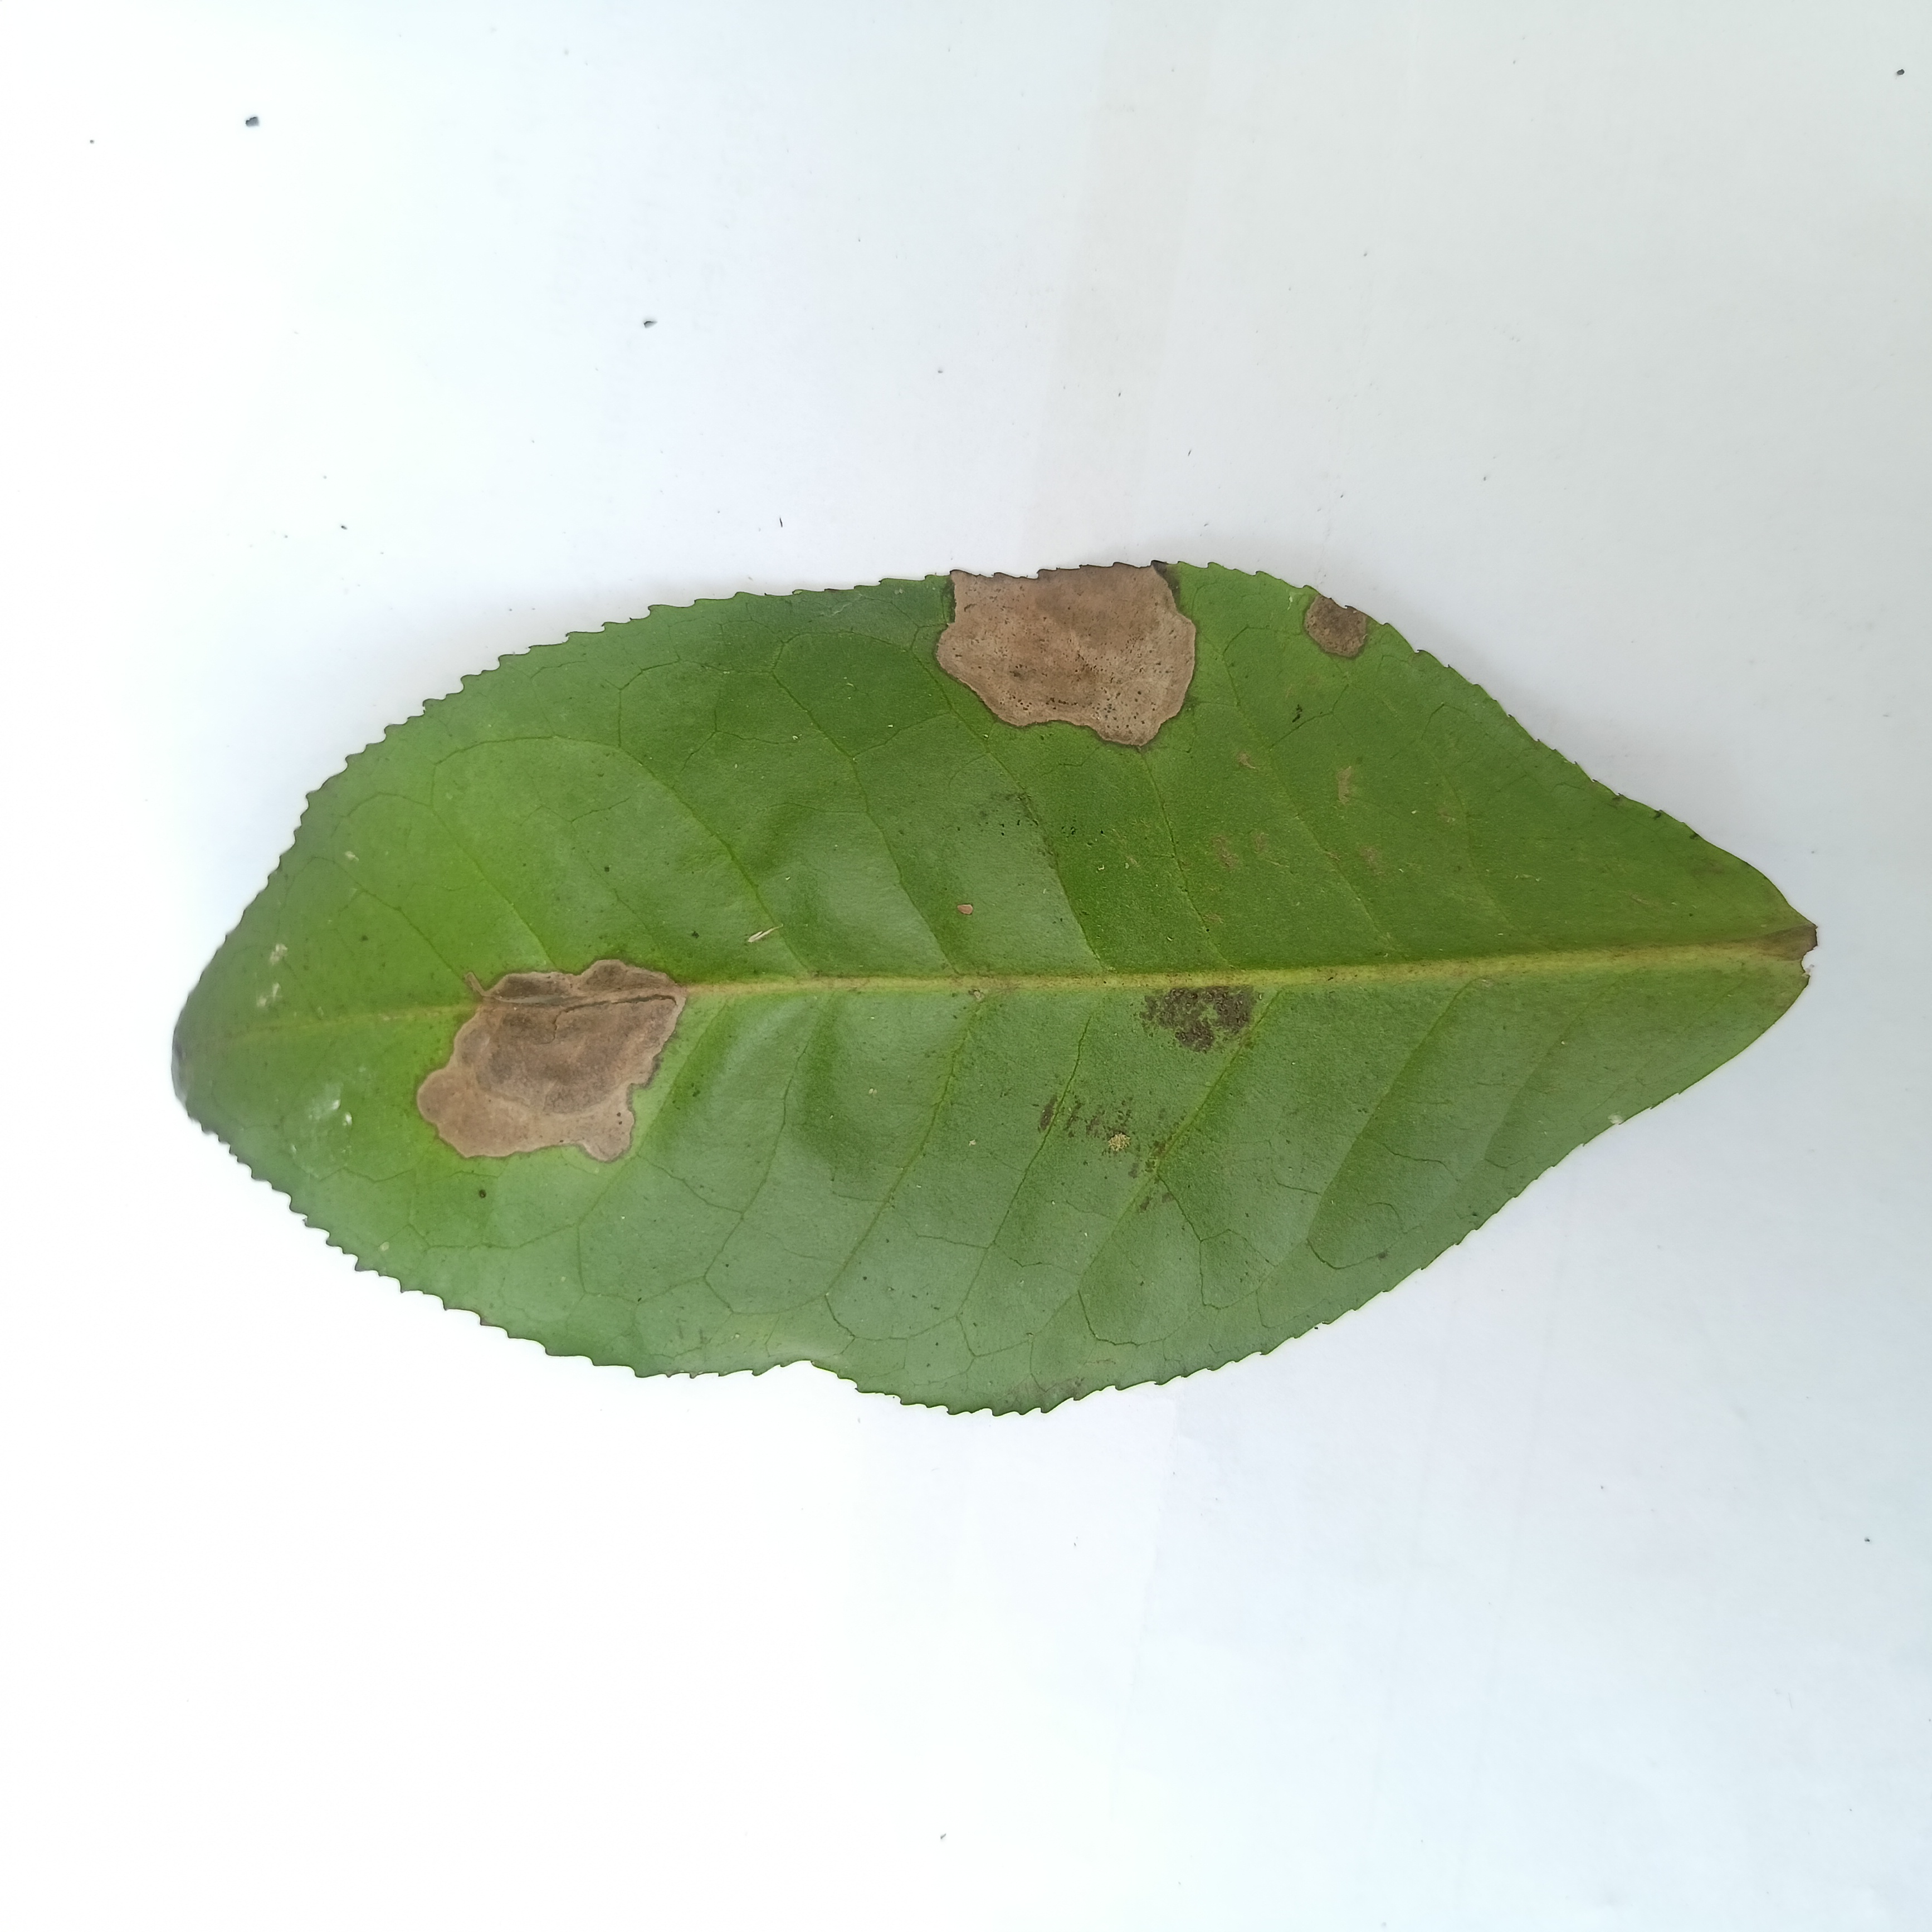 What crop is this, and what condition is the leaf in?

tea, brown blight
